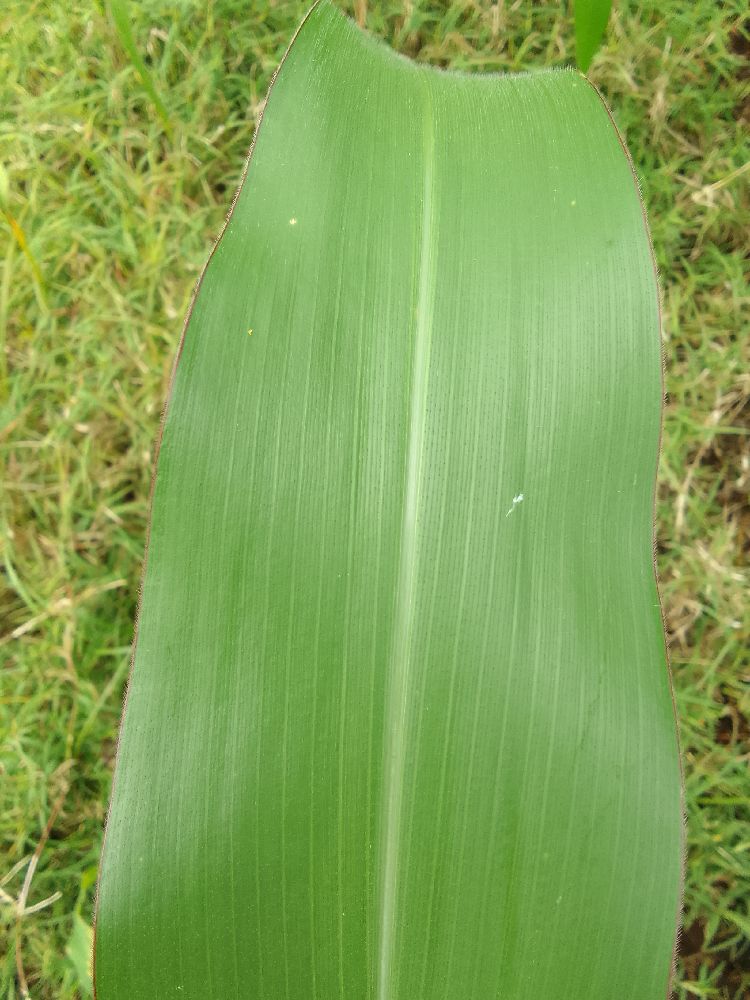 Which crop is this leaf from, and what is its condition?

maize, healthy
